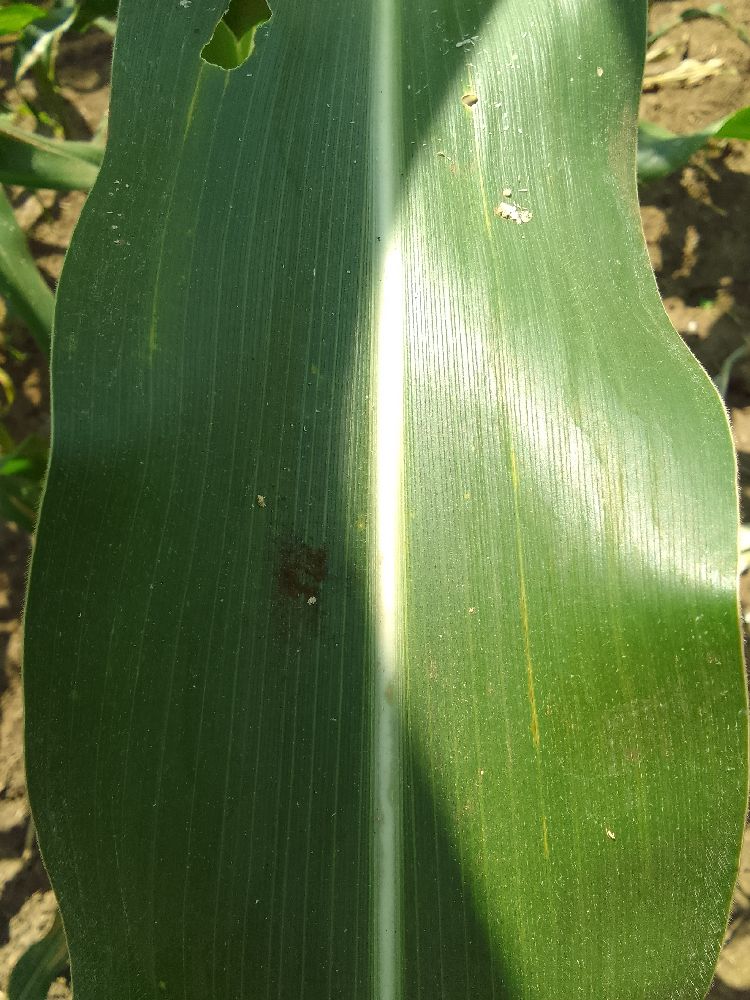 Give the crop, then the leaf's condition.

maize, healthy
